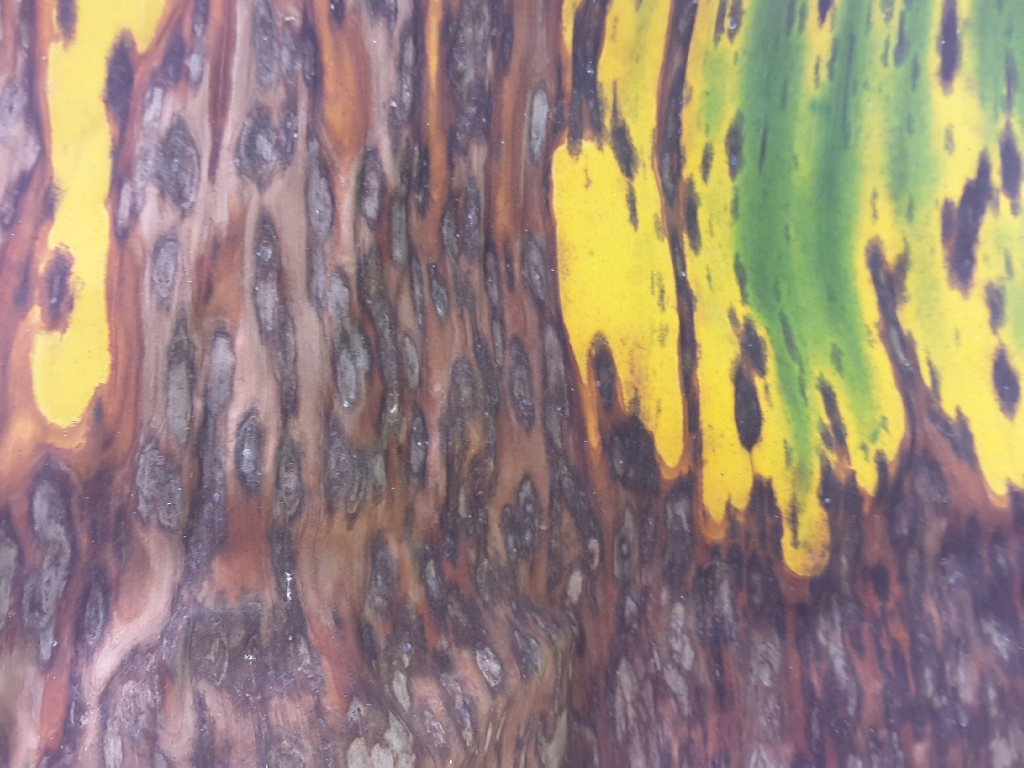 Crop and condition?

banana, black sigatoka
